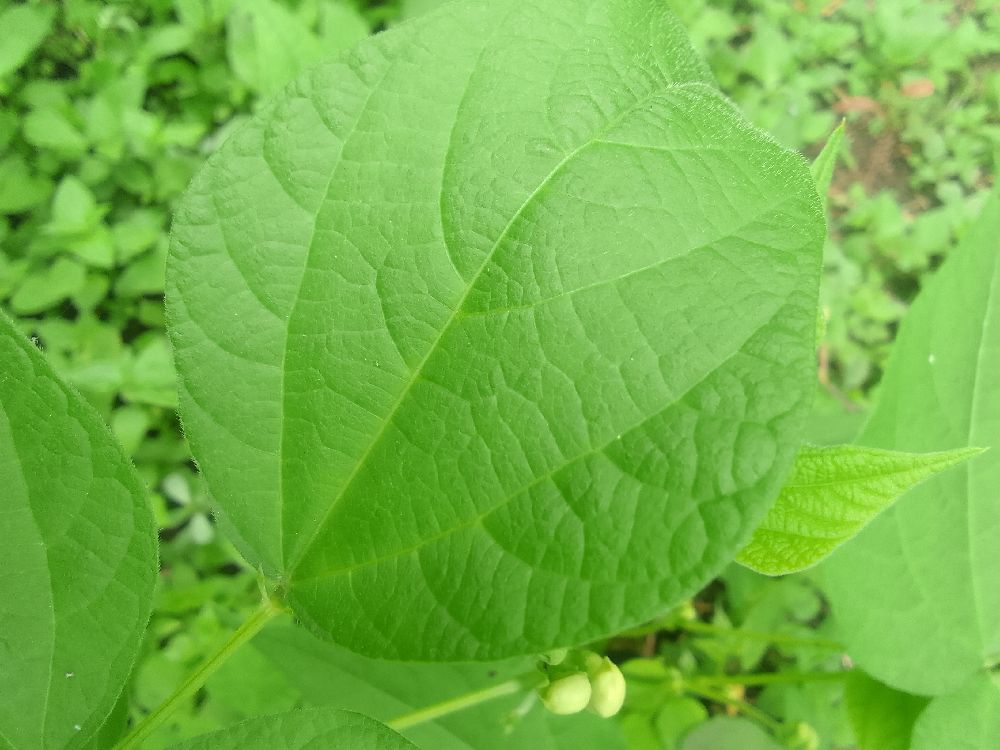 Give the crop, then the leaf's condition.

common bean, healthy
